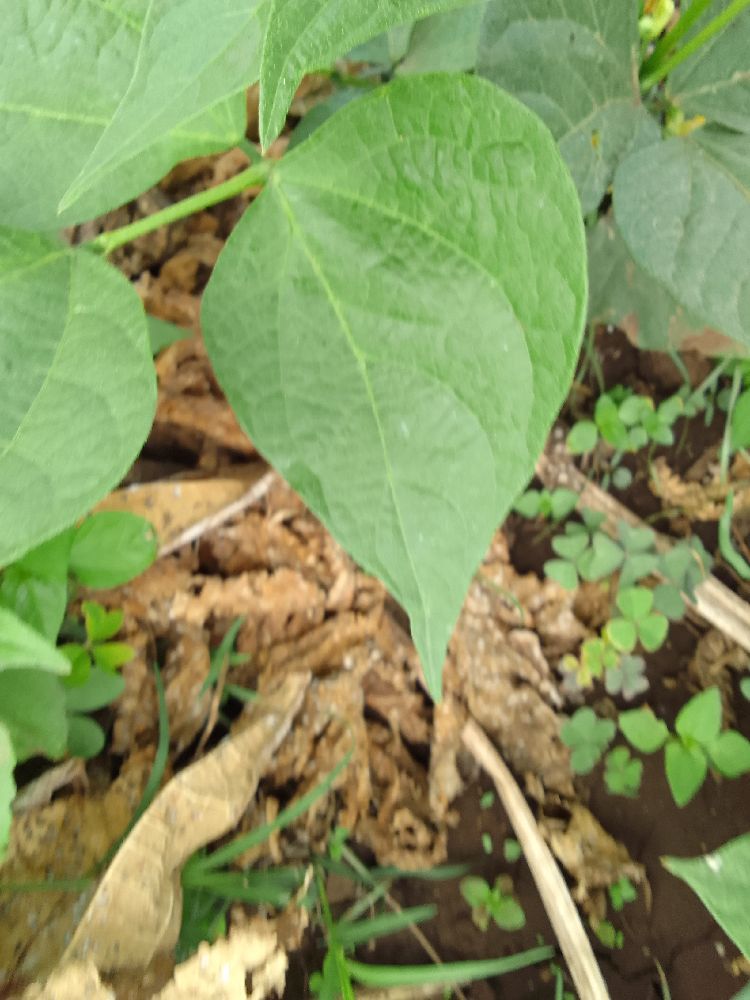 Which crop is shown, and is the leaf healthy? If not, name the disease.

common bean, healthy
